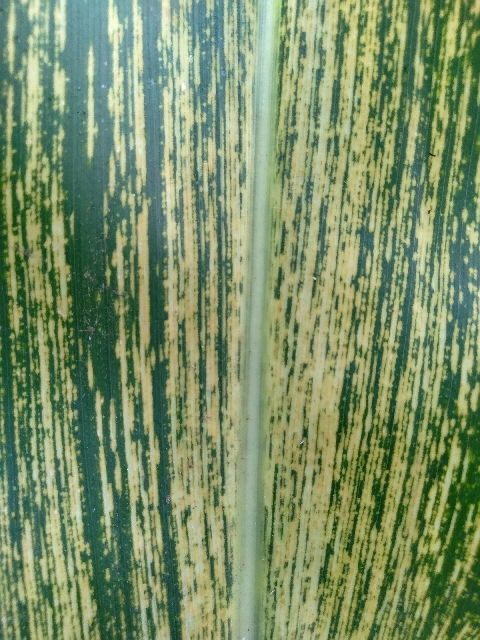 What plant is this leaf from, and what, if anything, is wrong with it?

maize, maize streak virus
